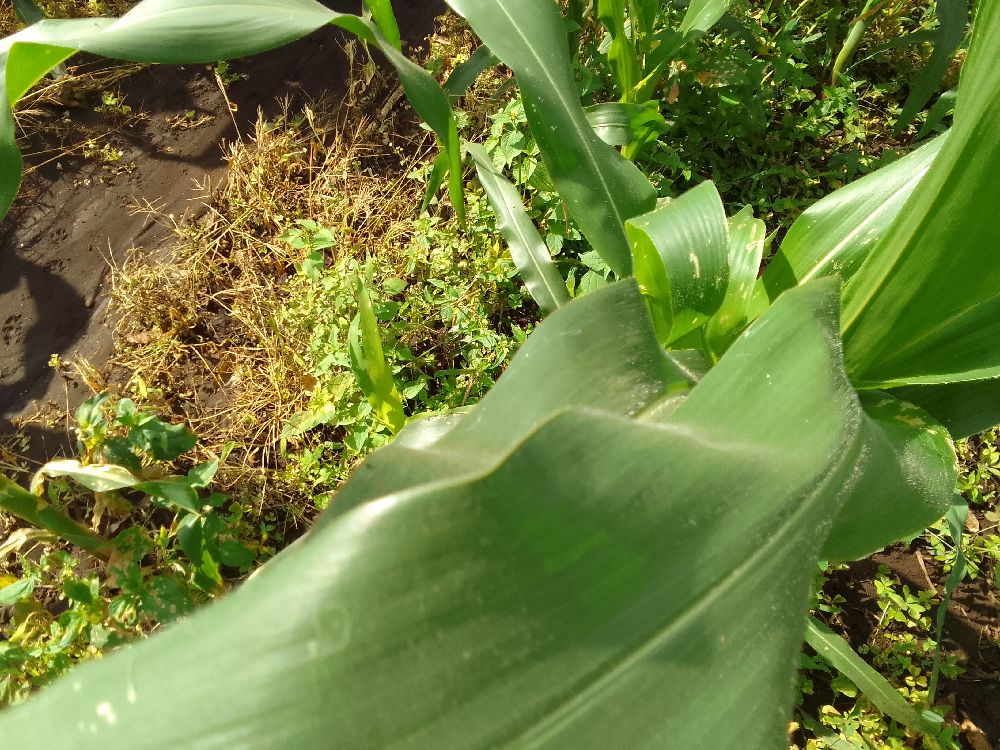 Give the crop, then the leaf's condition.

maize, healthy
